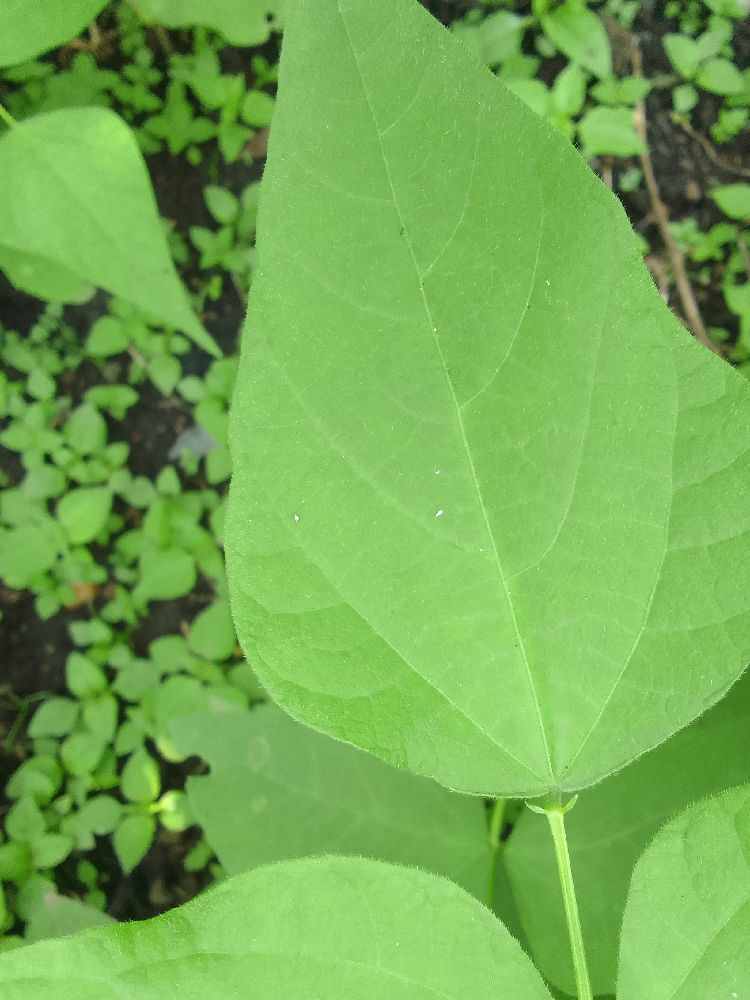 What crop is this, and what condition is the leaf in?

common bean, healthy
